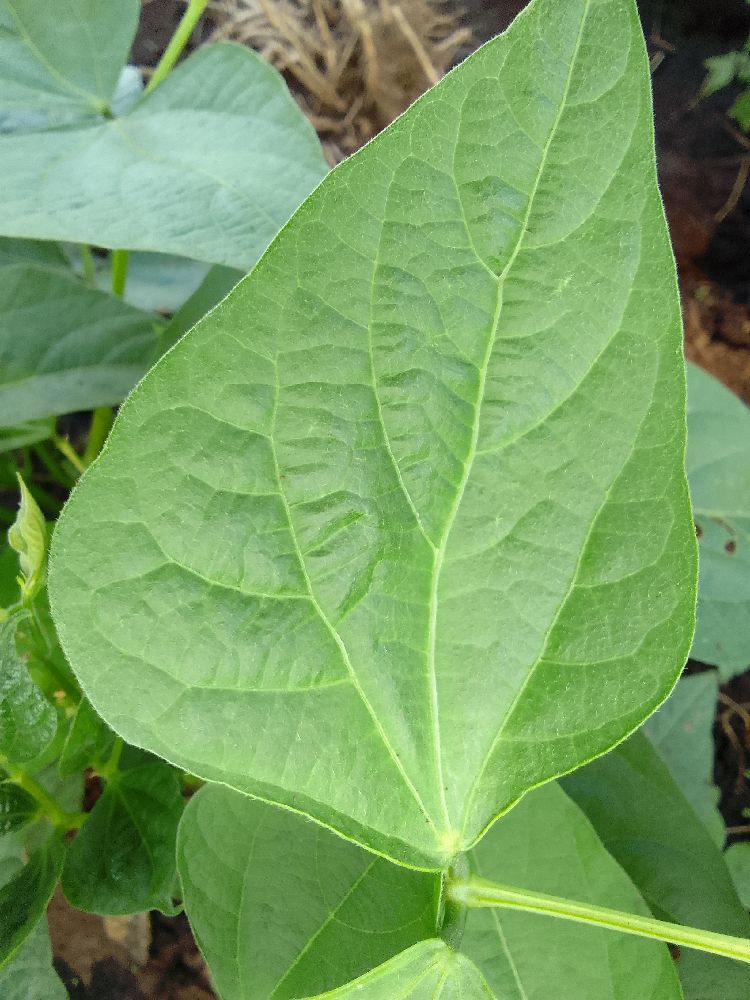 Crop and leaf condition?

common bean, healthy
